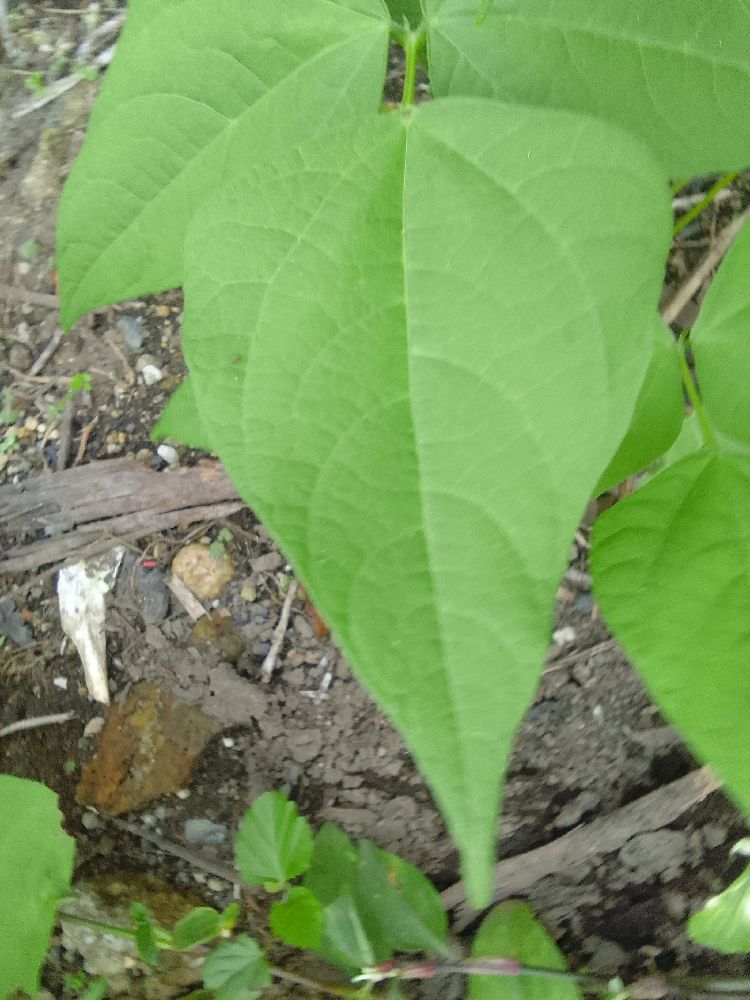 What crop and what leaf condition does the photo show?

common bean, healthy
